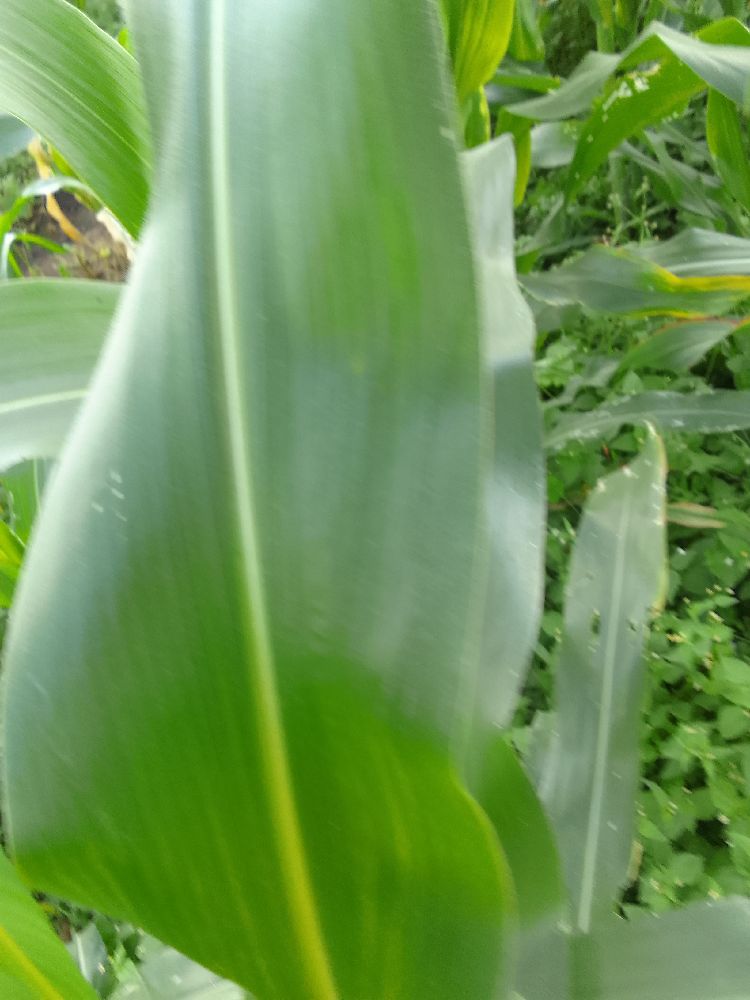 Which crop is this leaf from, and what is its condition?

maize, healthy
